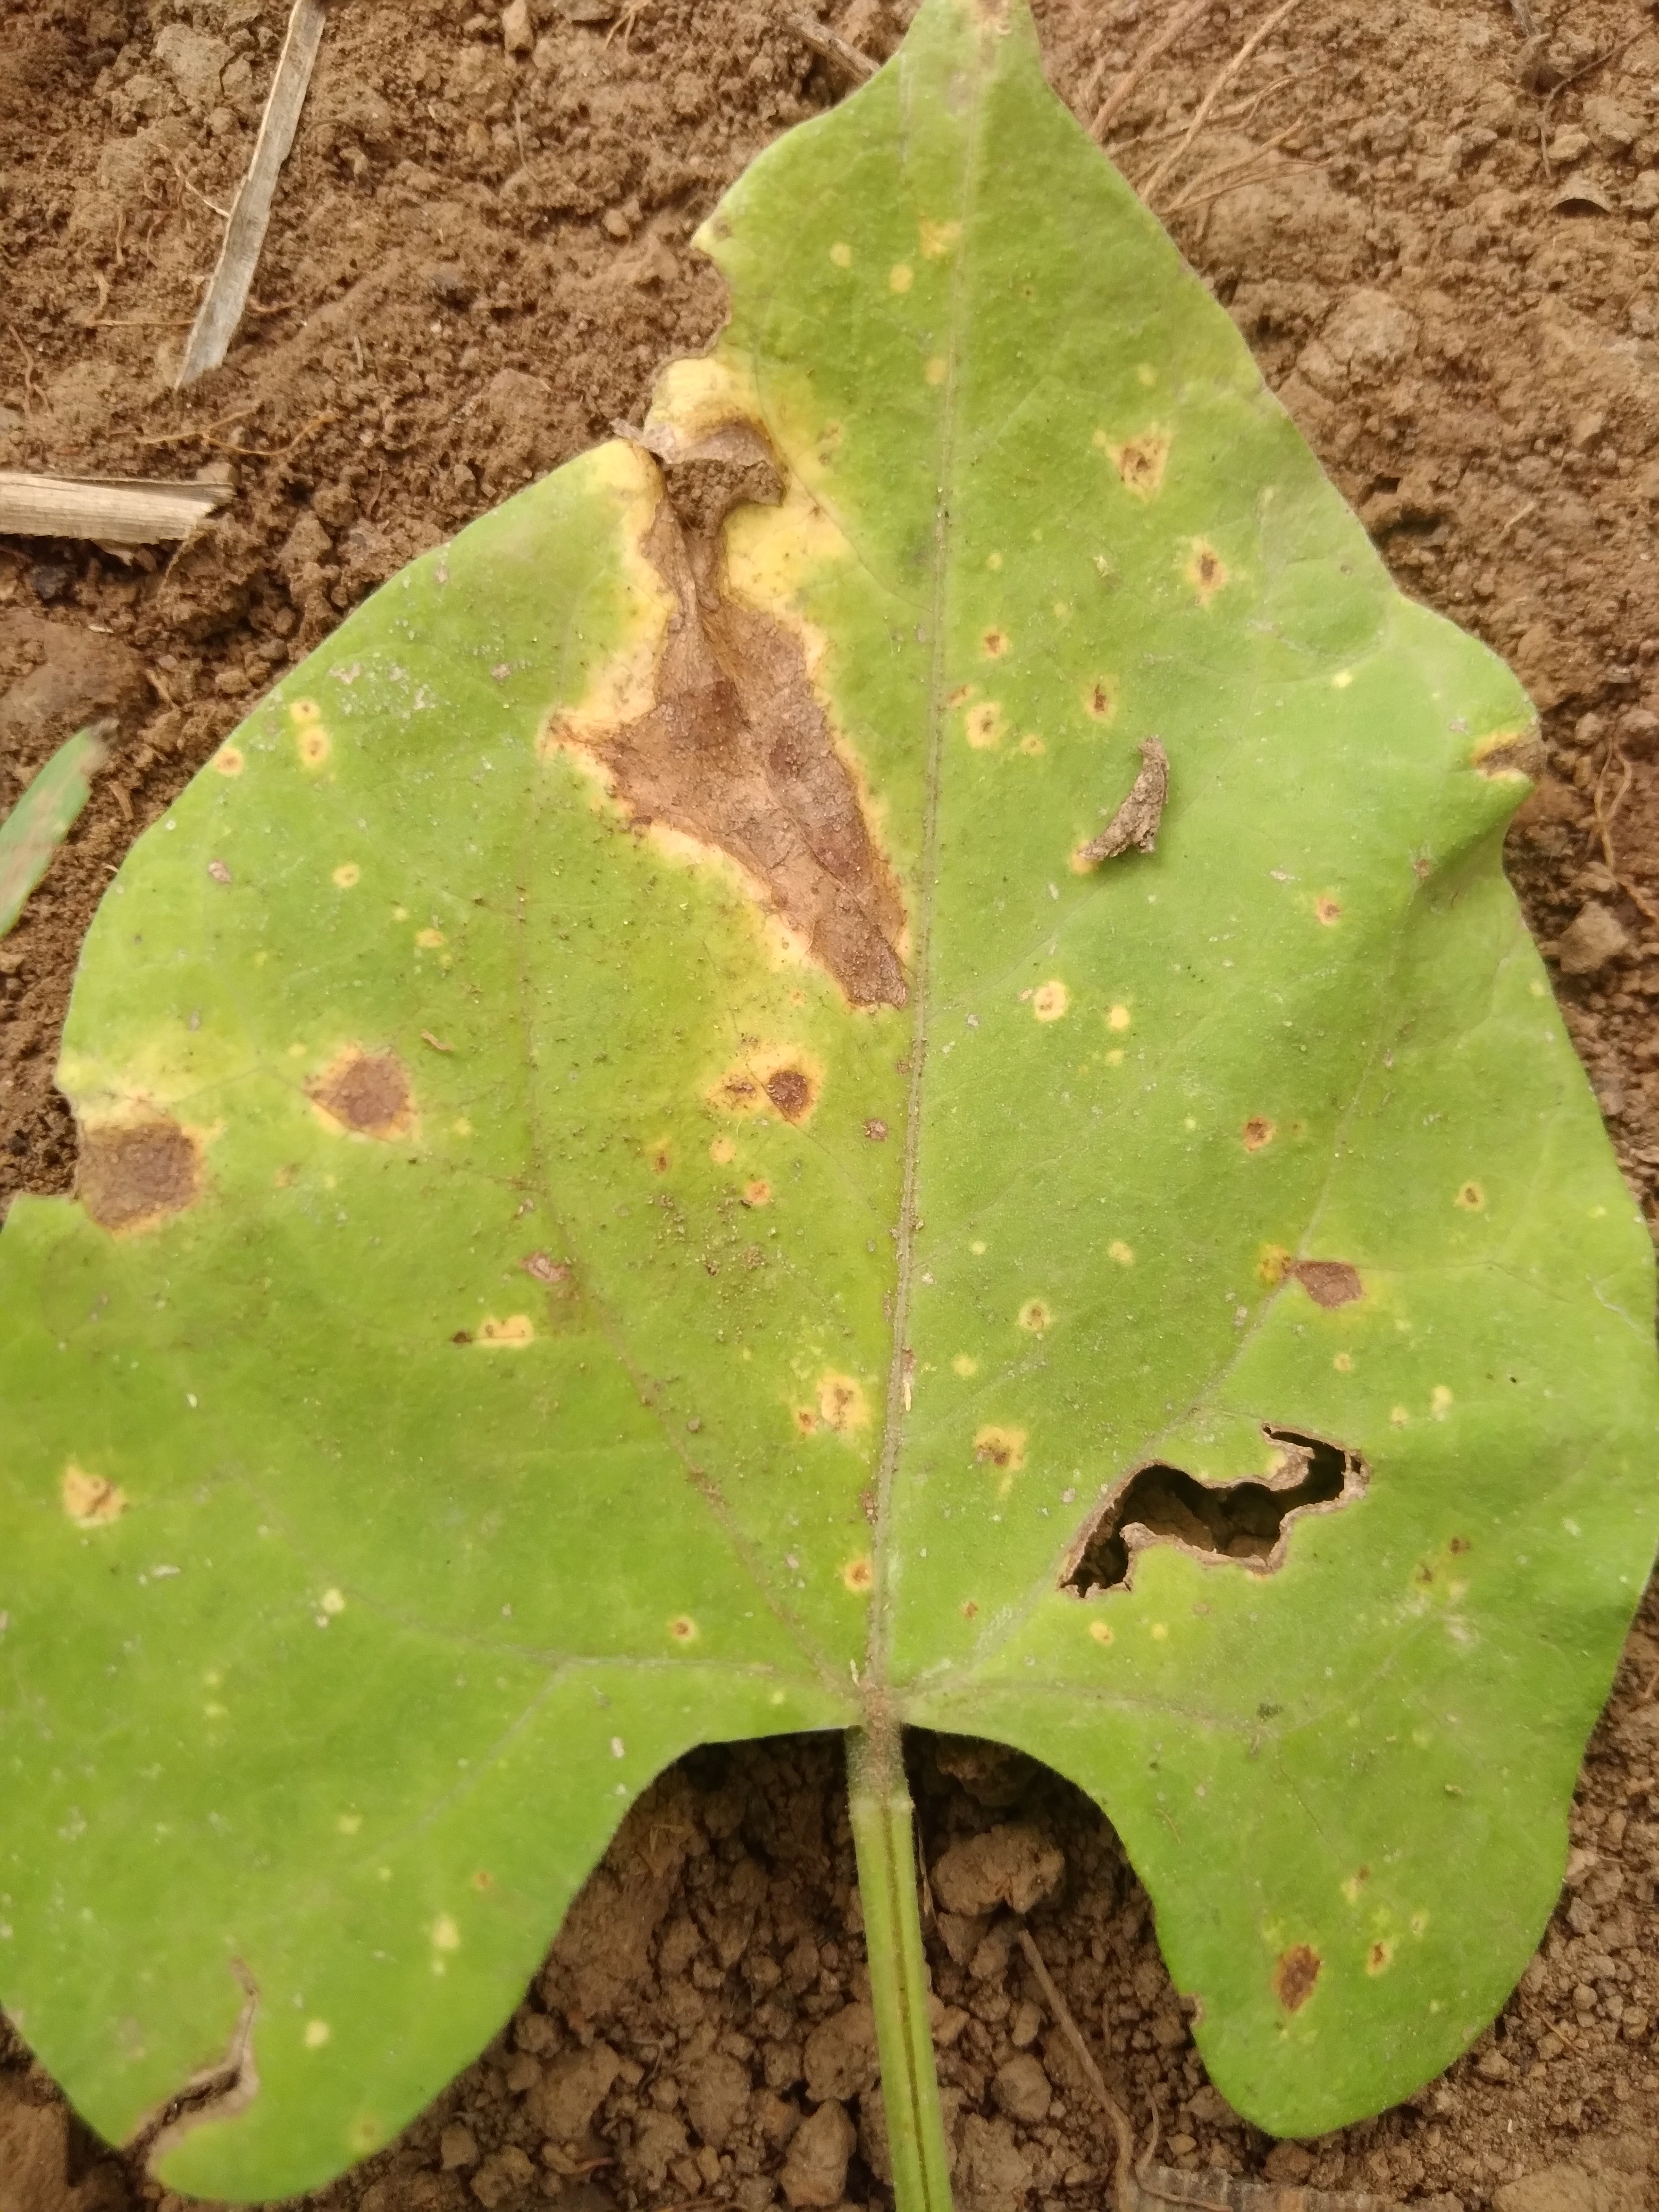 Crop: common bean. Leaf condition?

rust
